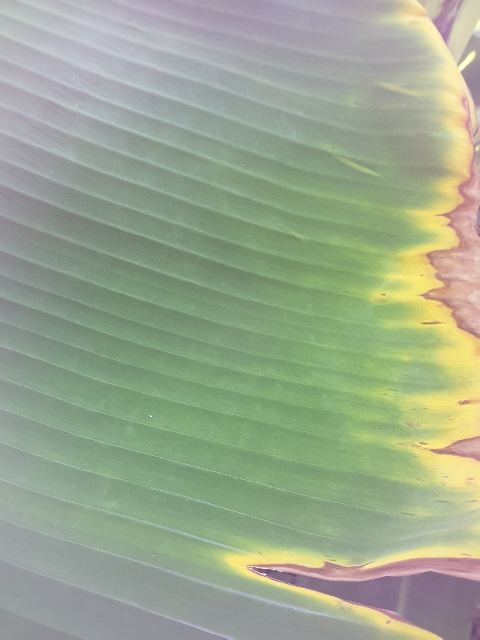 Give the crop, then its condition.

banana, fusarium wilt race 1
